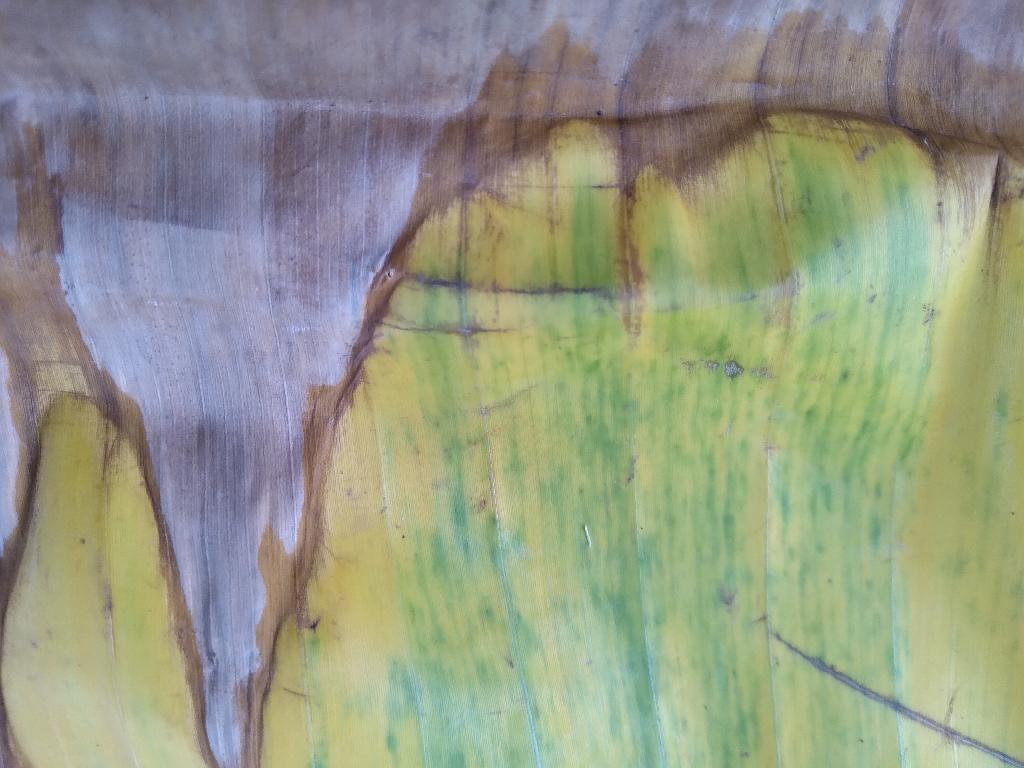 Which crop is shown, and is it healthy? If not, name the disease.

banana, fusarium wilt race 1
